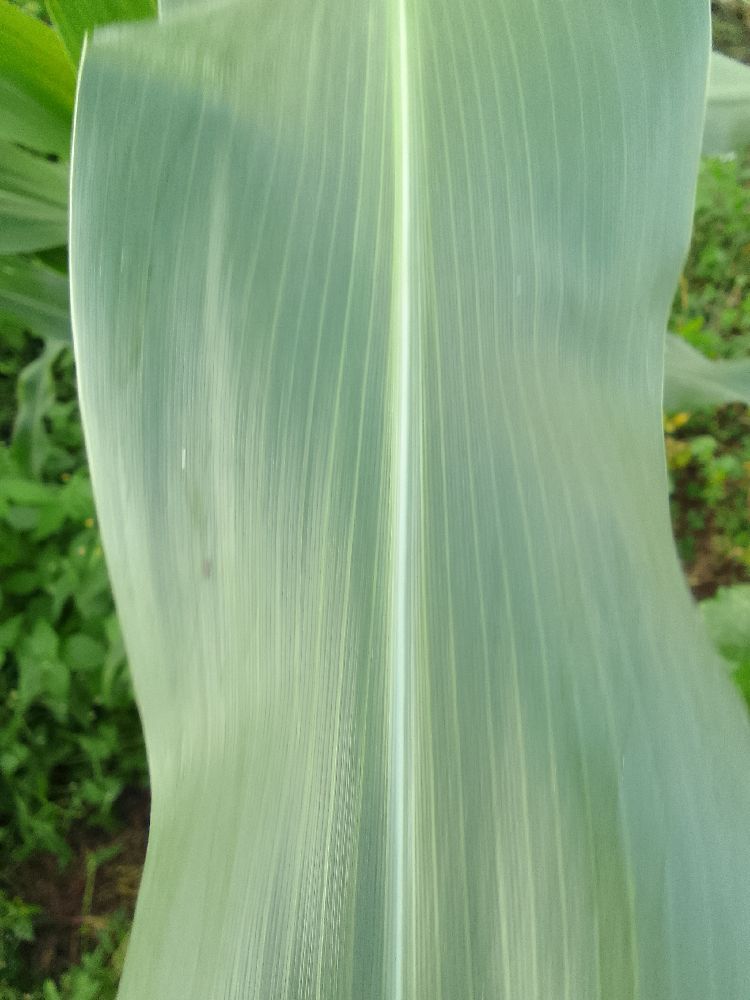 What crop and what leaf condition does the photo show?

maize, healthy
